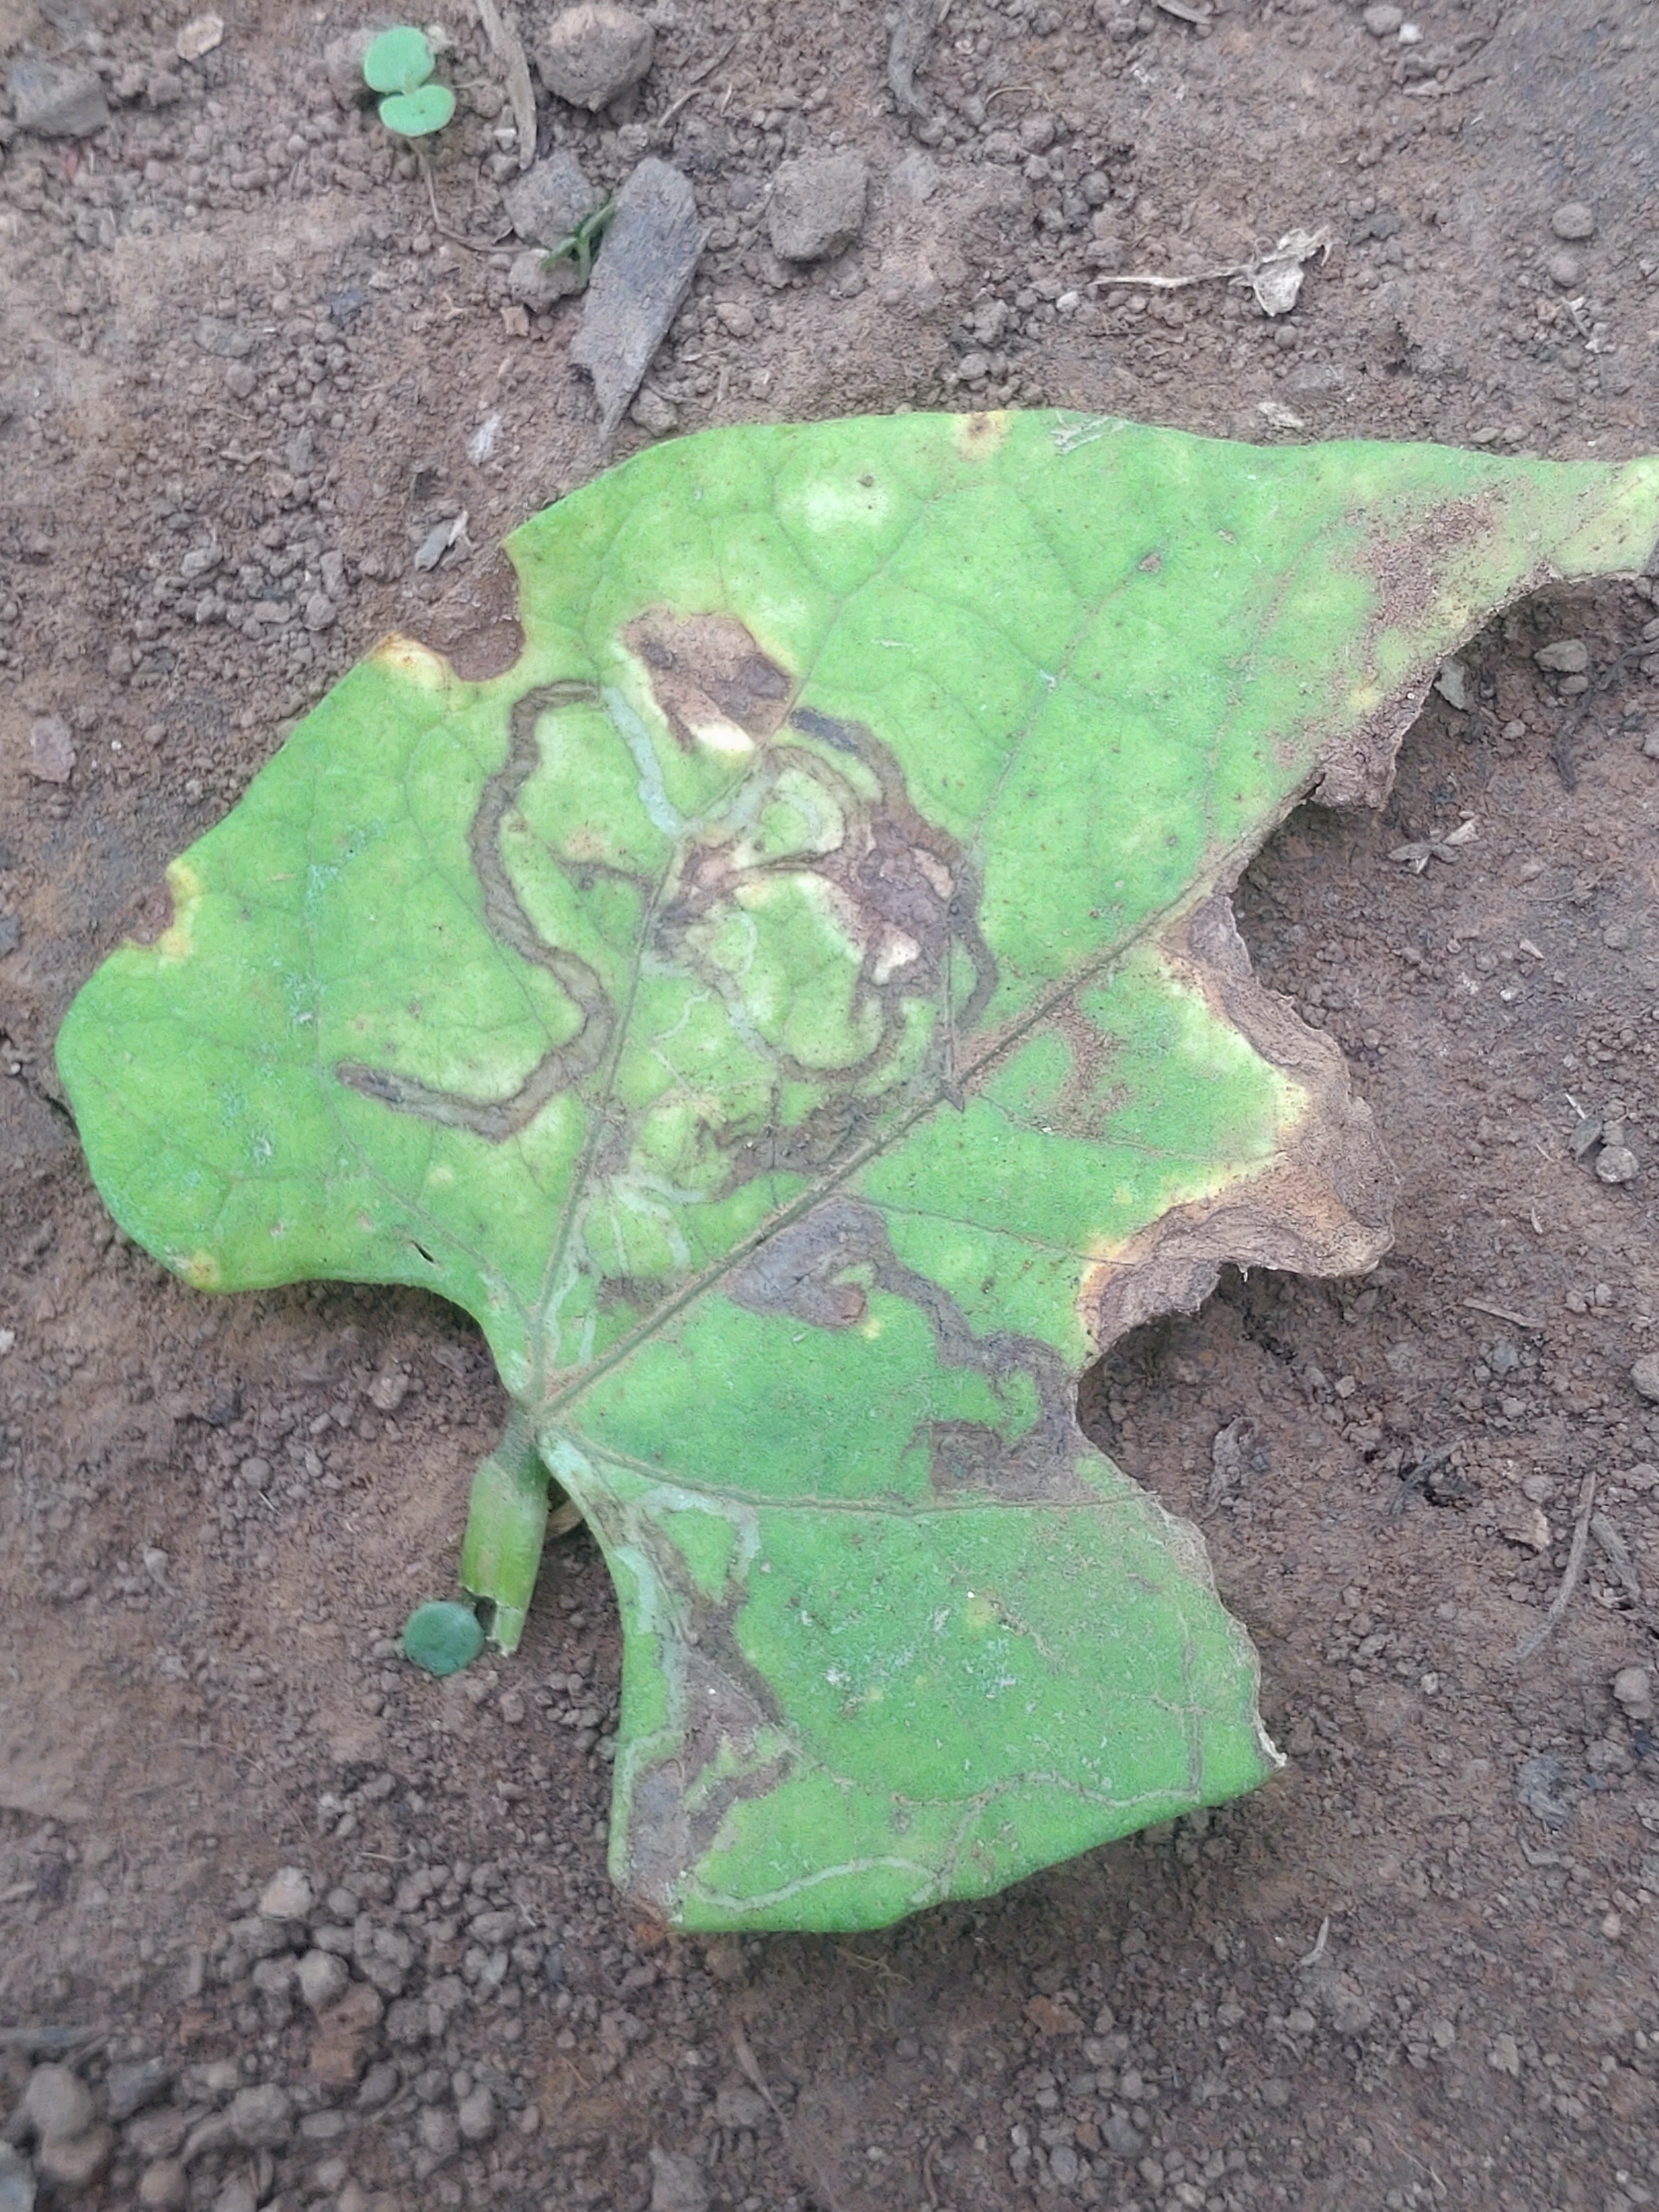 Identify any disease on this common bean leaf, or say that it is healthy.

anthracnose
